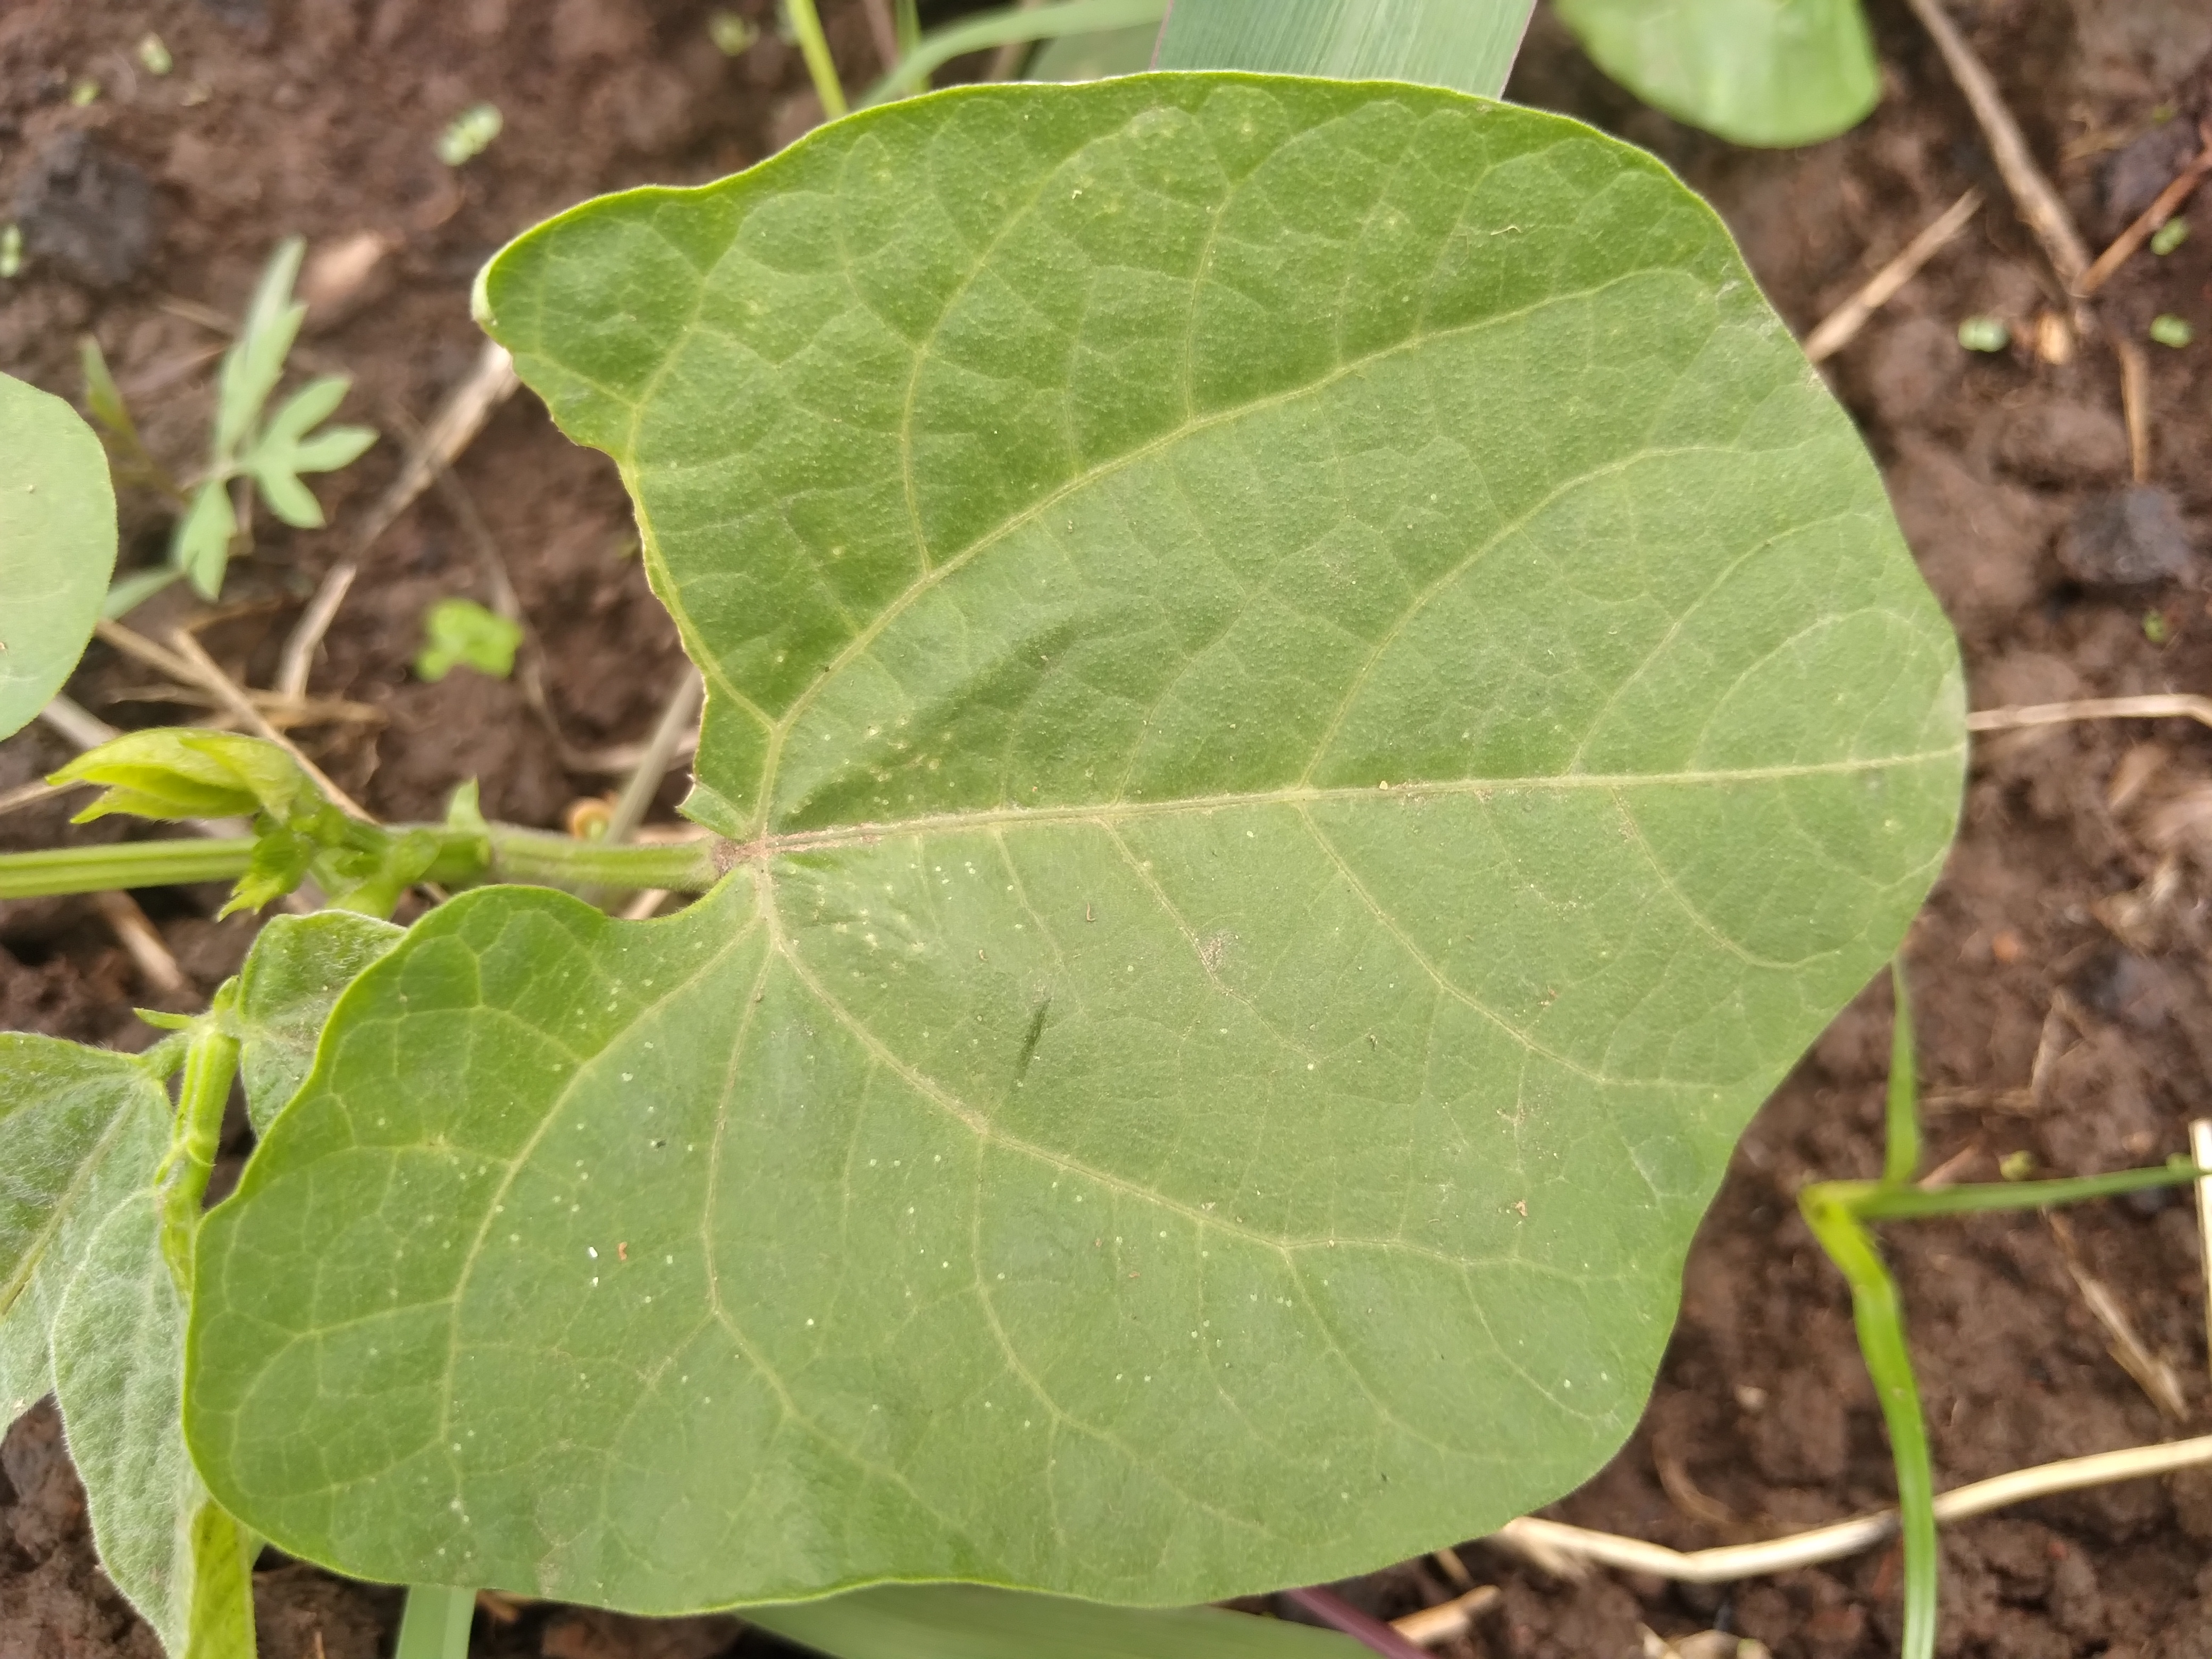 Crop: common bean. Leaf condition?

healthy
